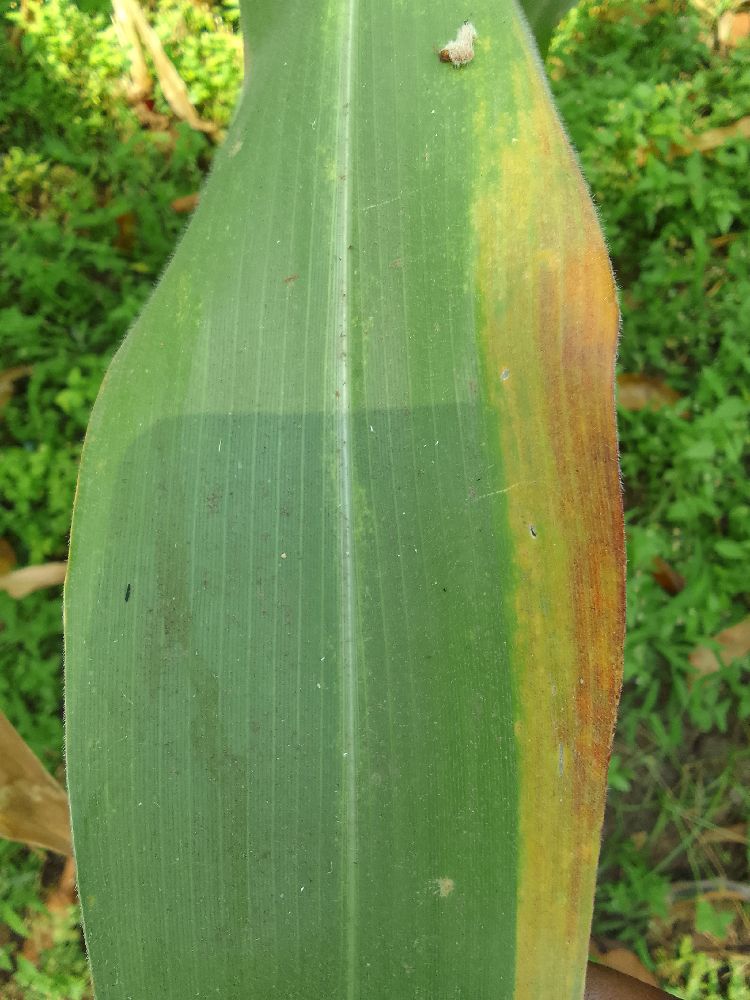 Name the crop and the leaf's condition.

maize, maize lethal necrosis
